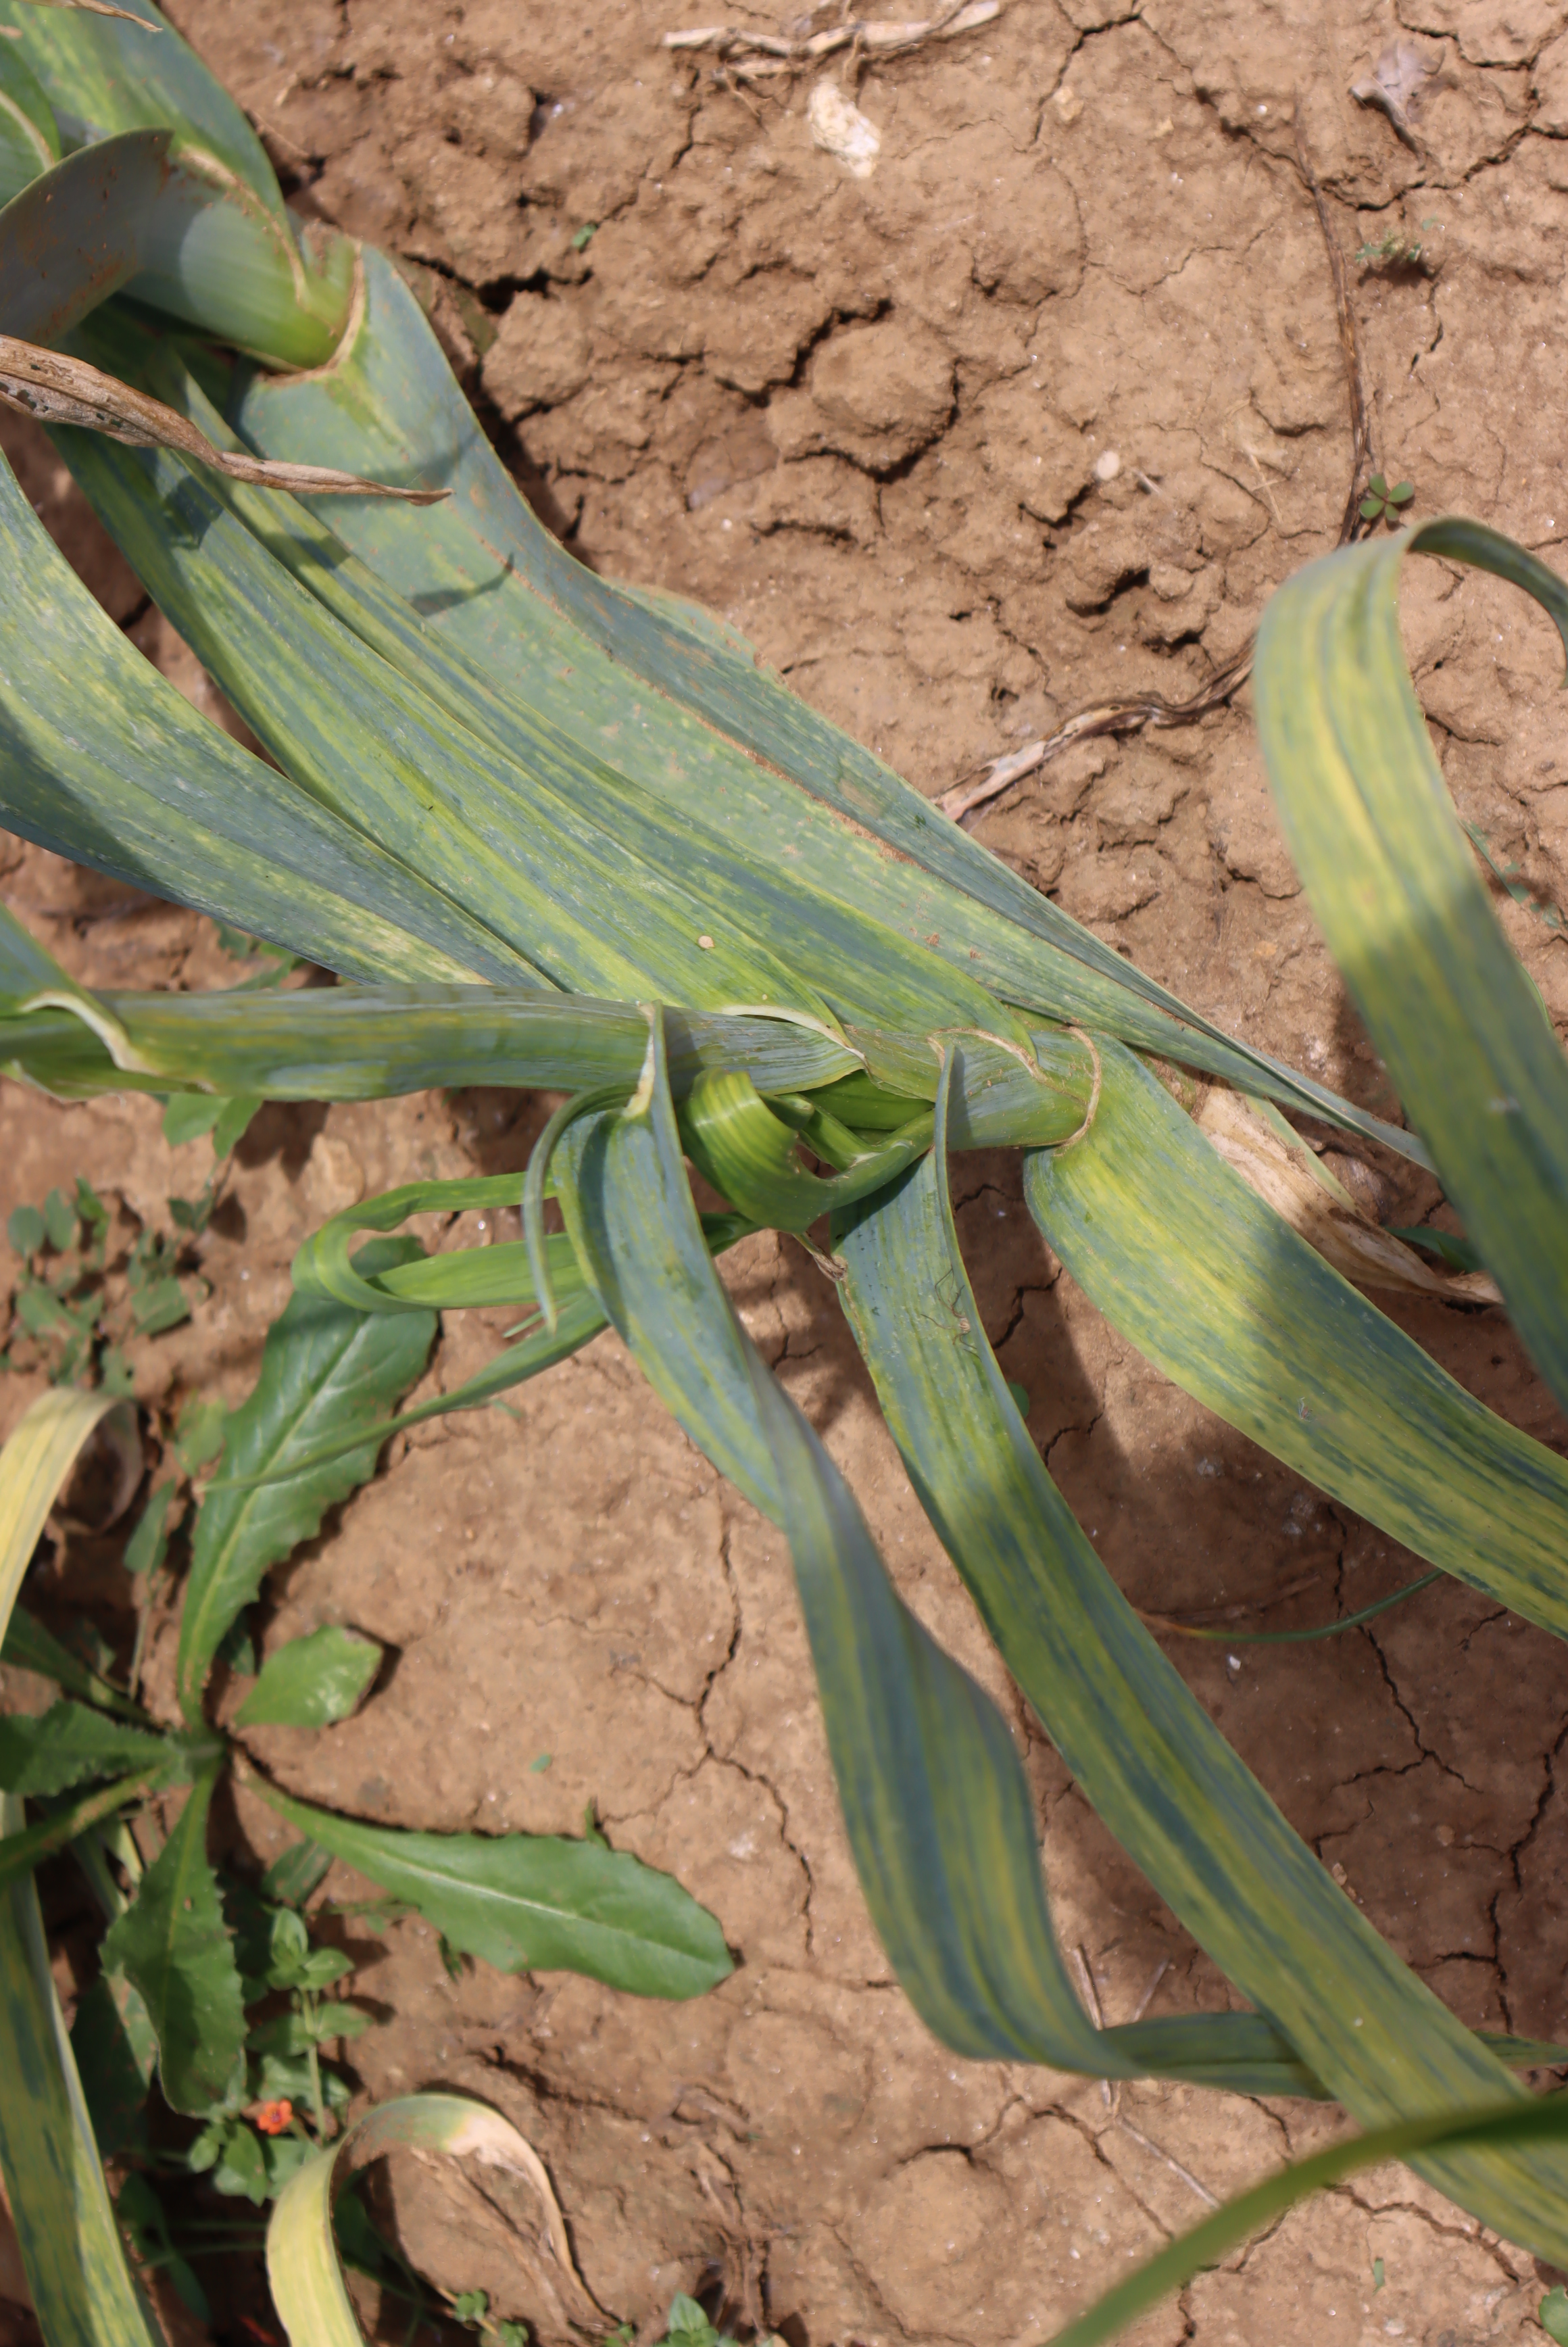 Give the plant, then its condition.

elephant garlic, chlorosis
